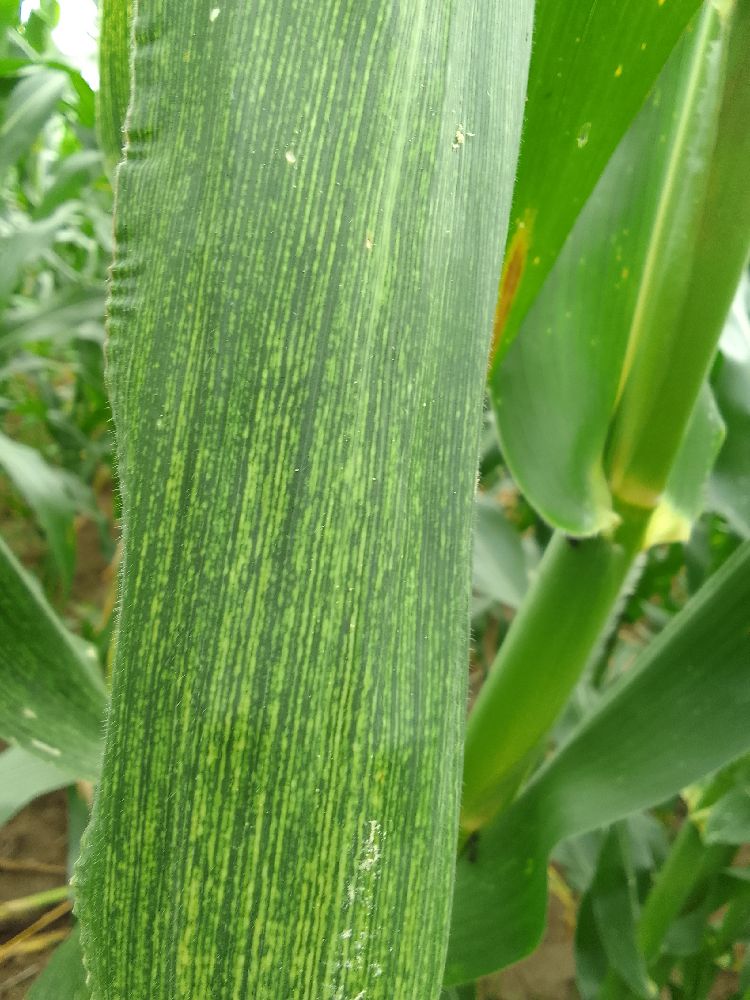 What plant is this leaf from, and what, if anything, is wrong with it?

maize, maize streak virus
